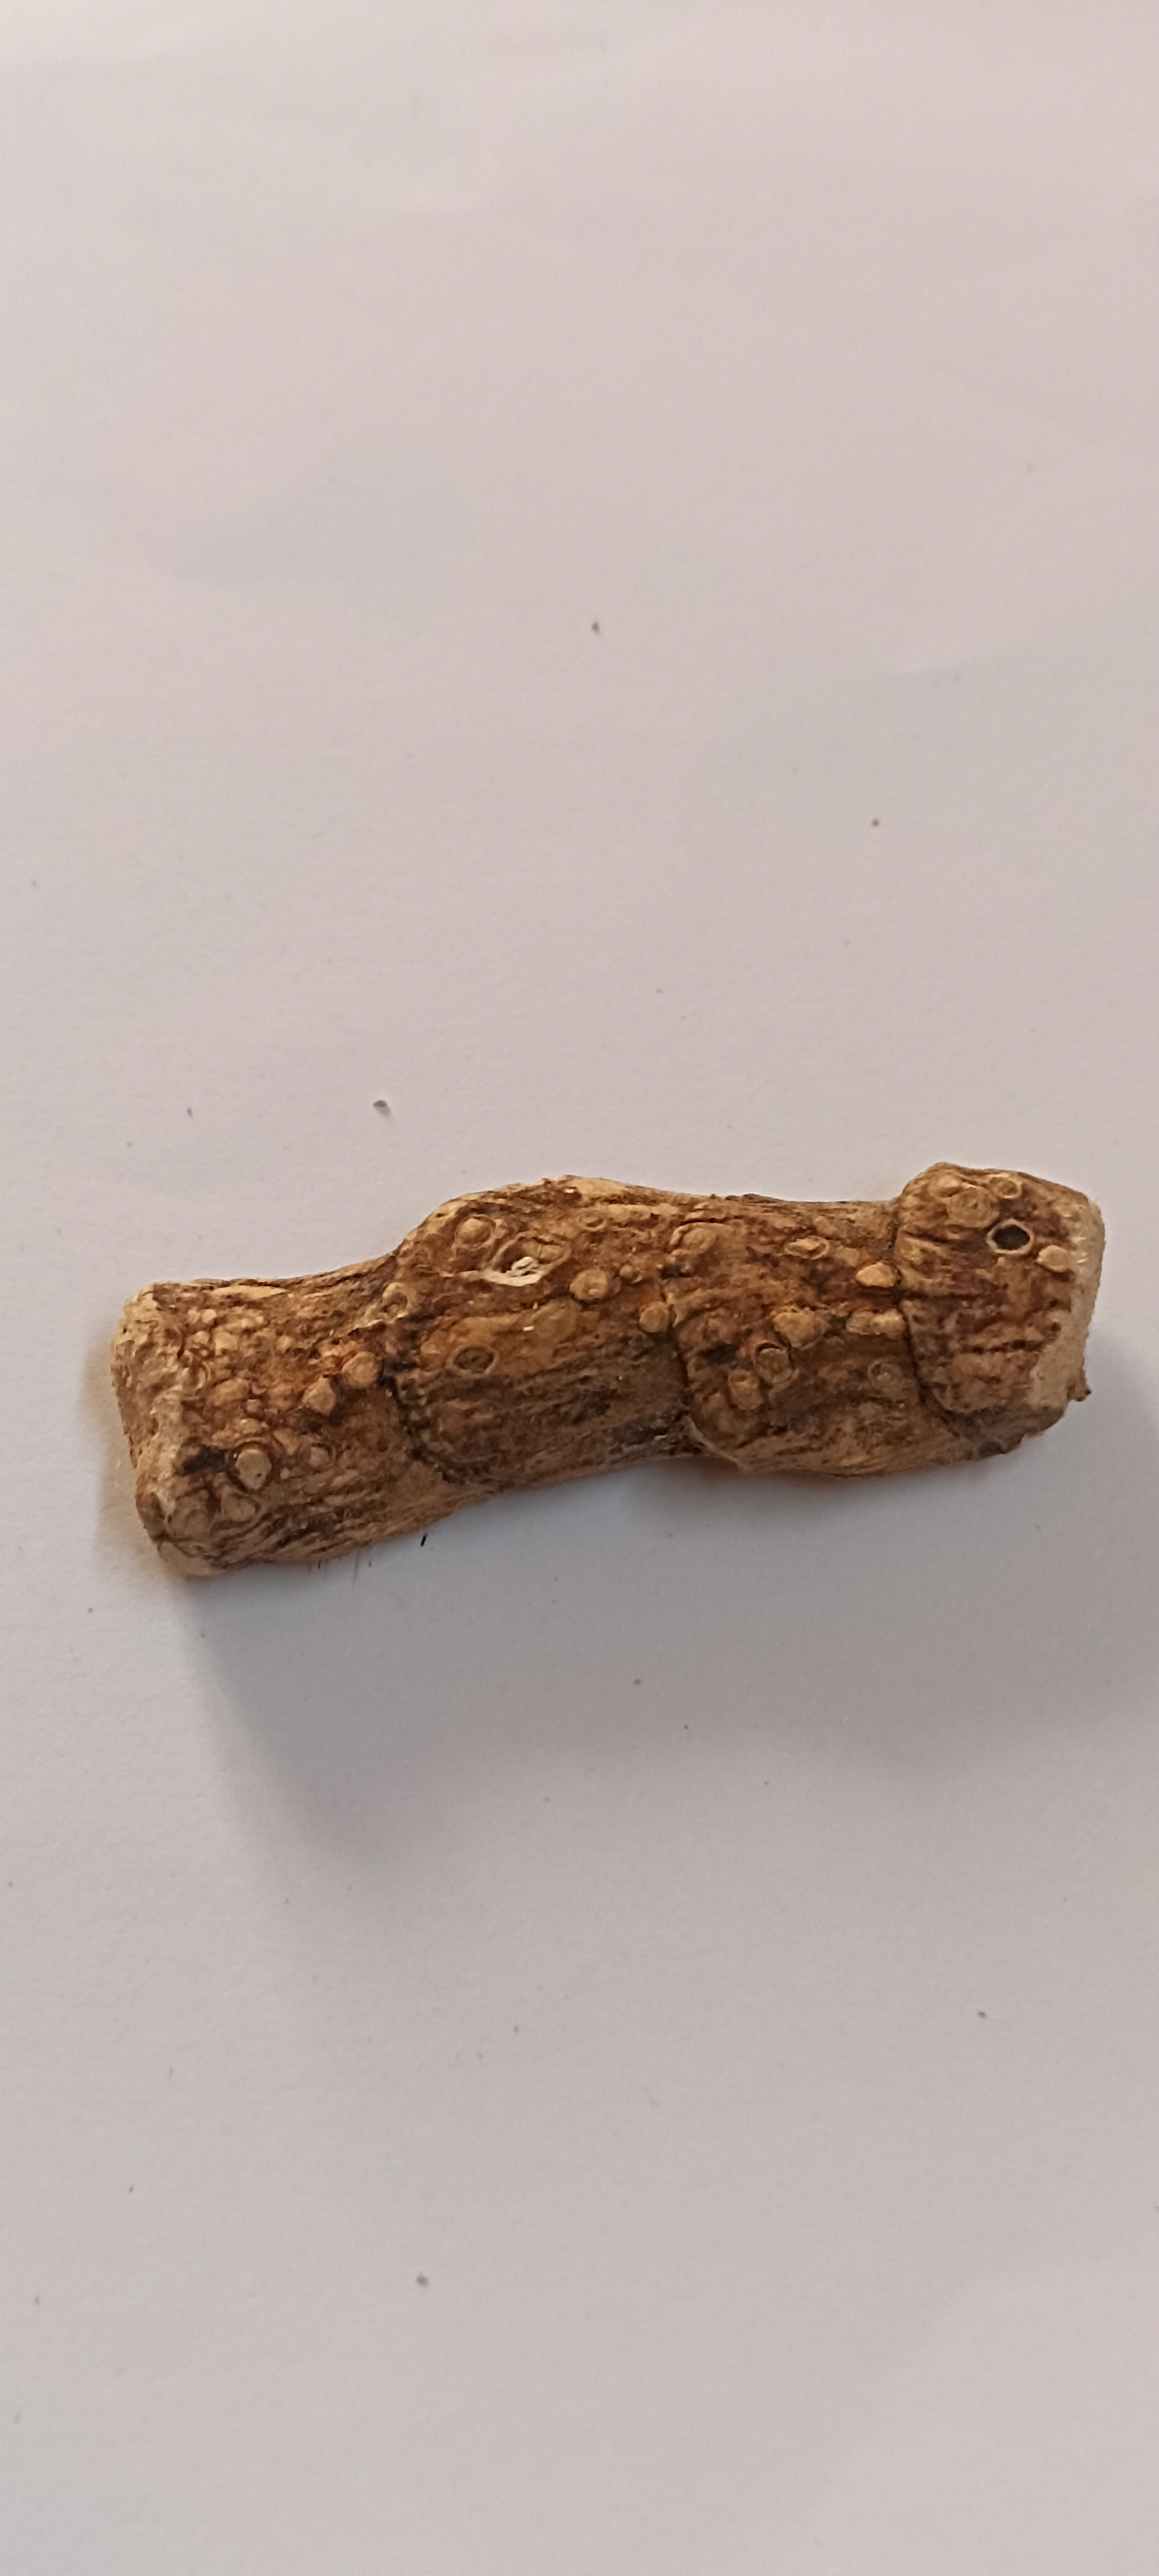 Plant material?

vekhand
